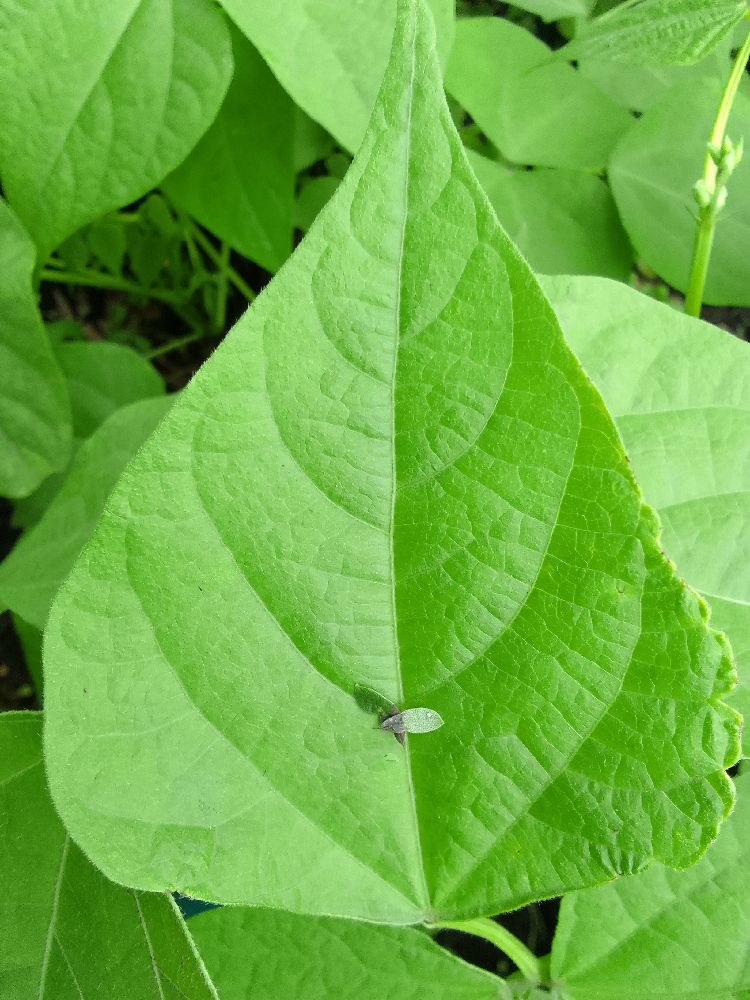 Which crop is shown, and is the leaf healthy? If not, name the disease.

common bean, healthy
